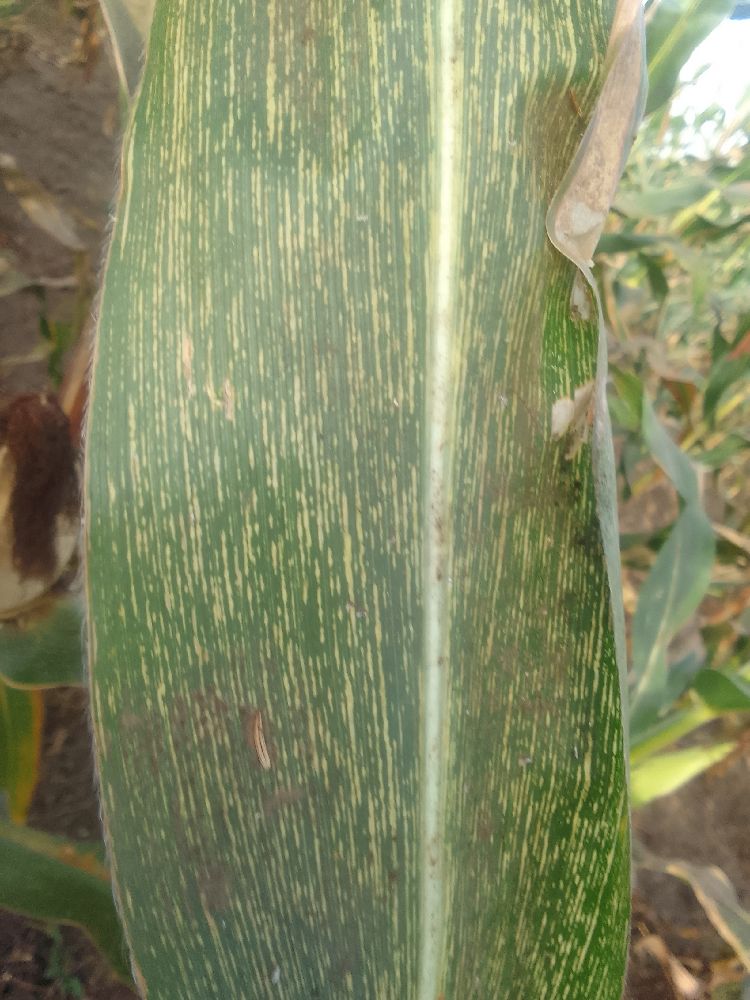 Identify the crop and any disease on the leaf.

maize, maize streak virus
